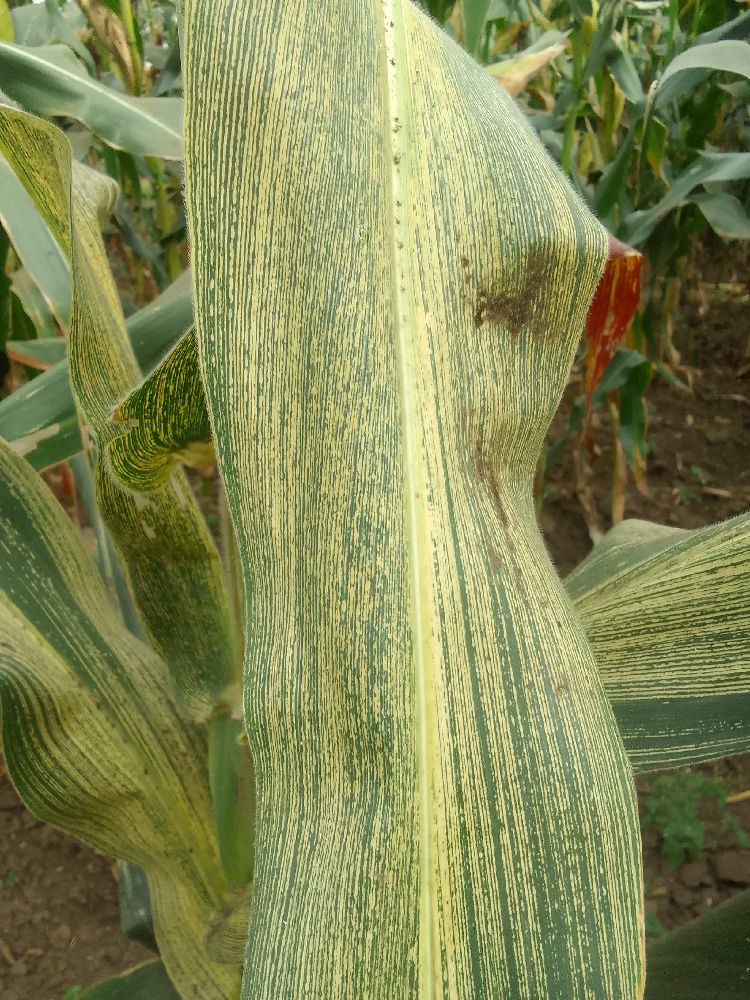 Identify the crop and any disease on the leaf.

maize, maize streak virus
